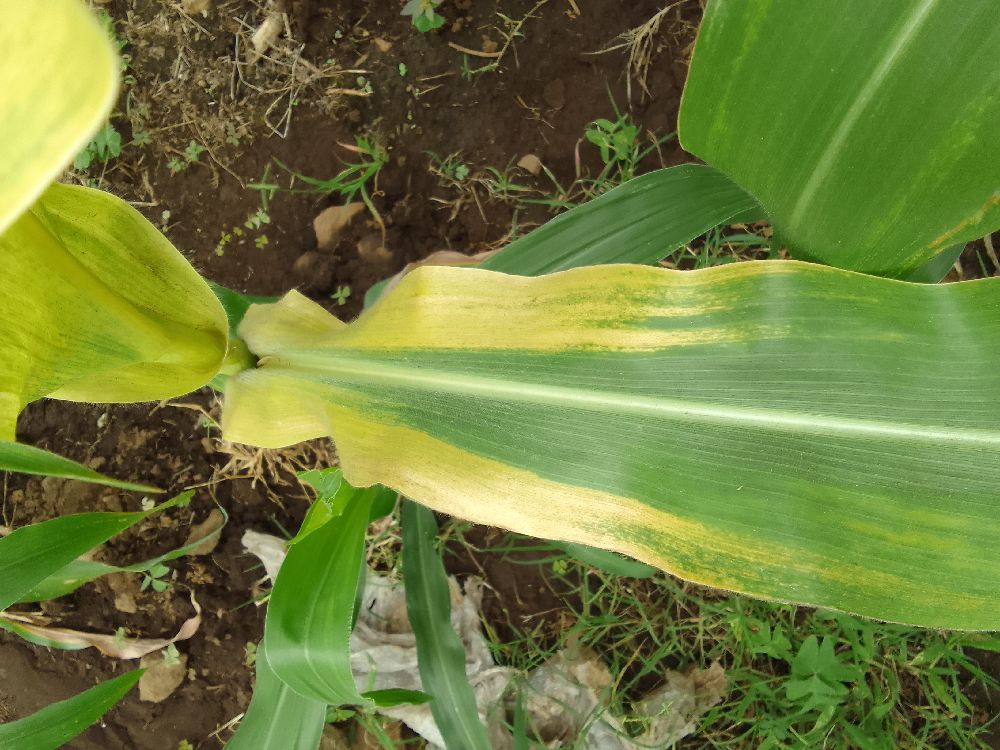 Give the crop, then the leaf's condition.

maize, maize lethal necrosis
